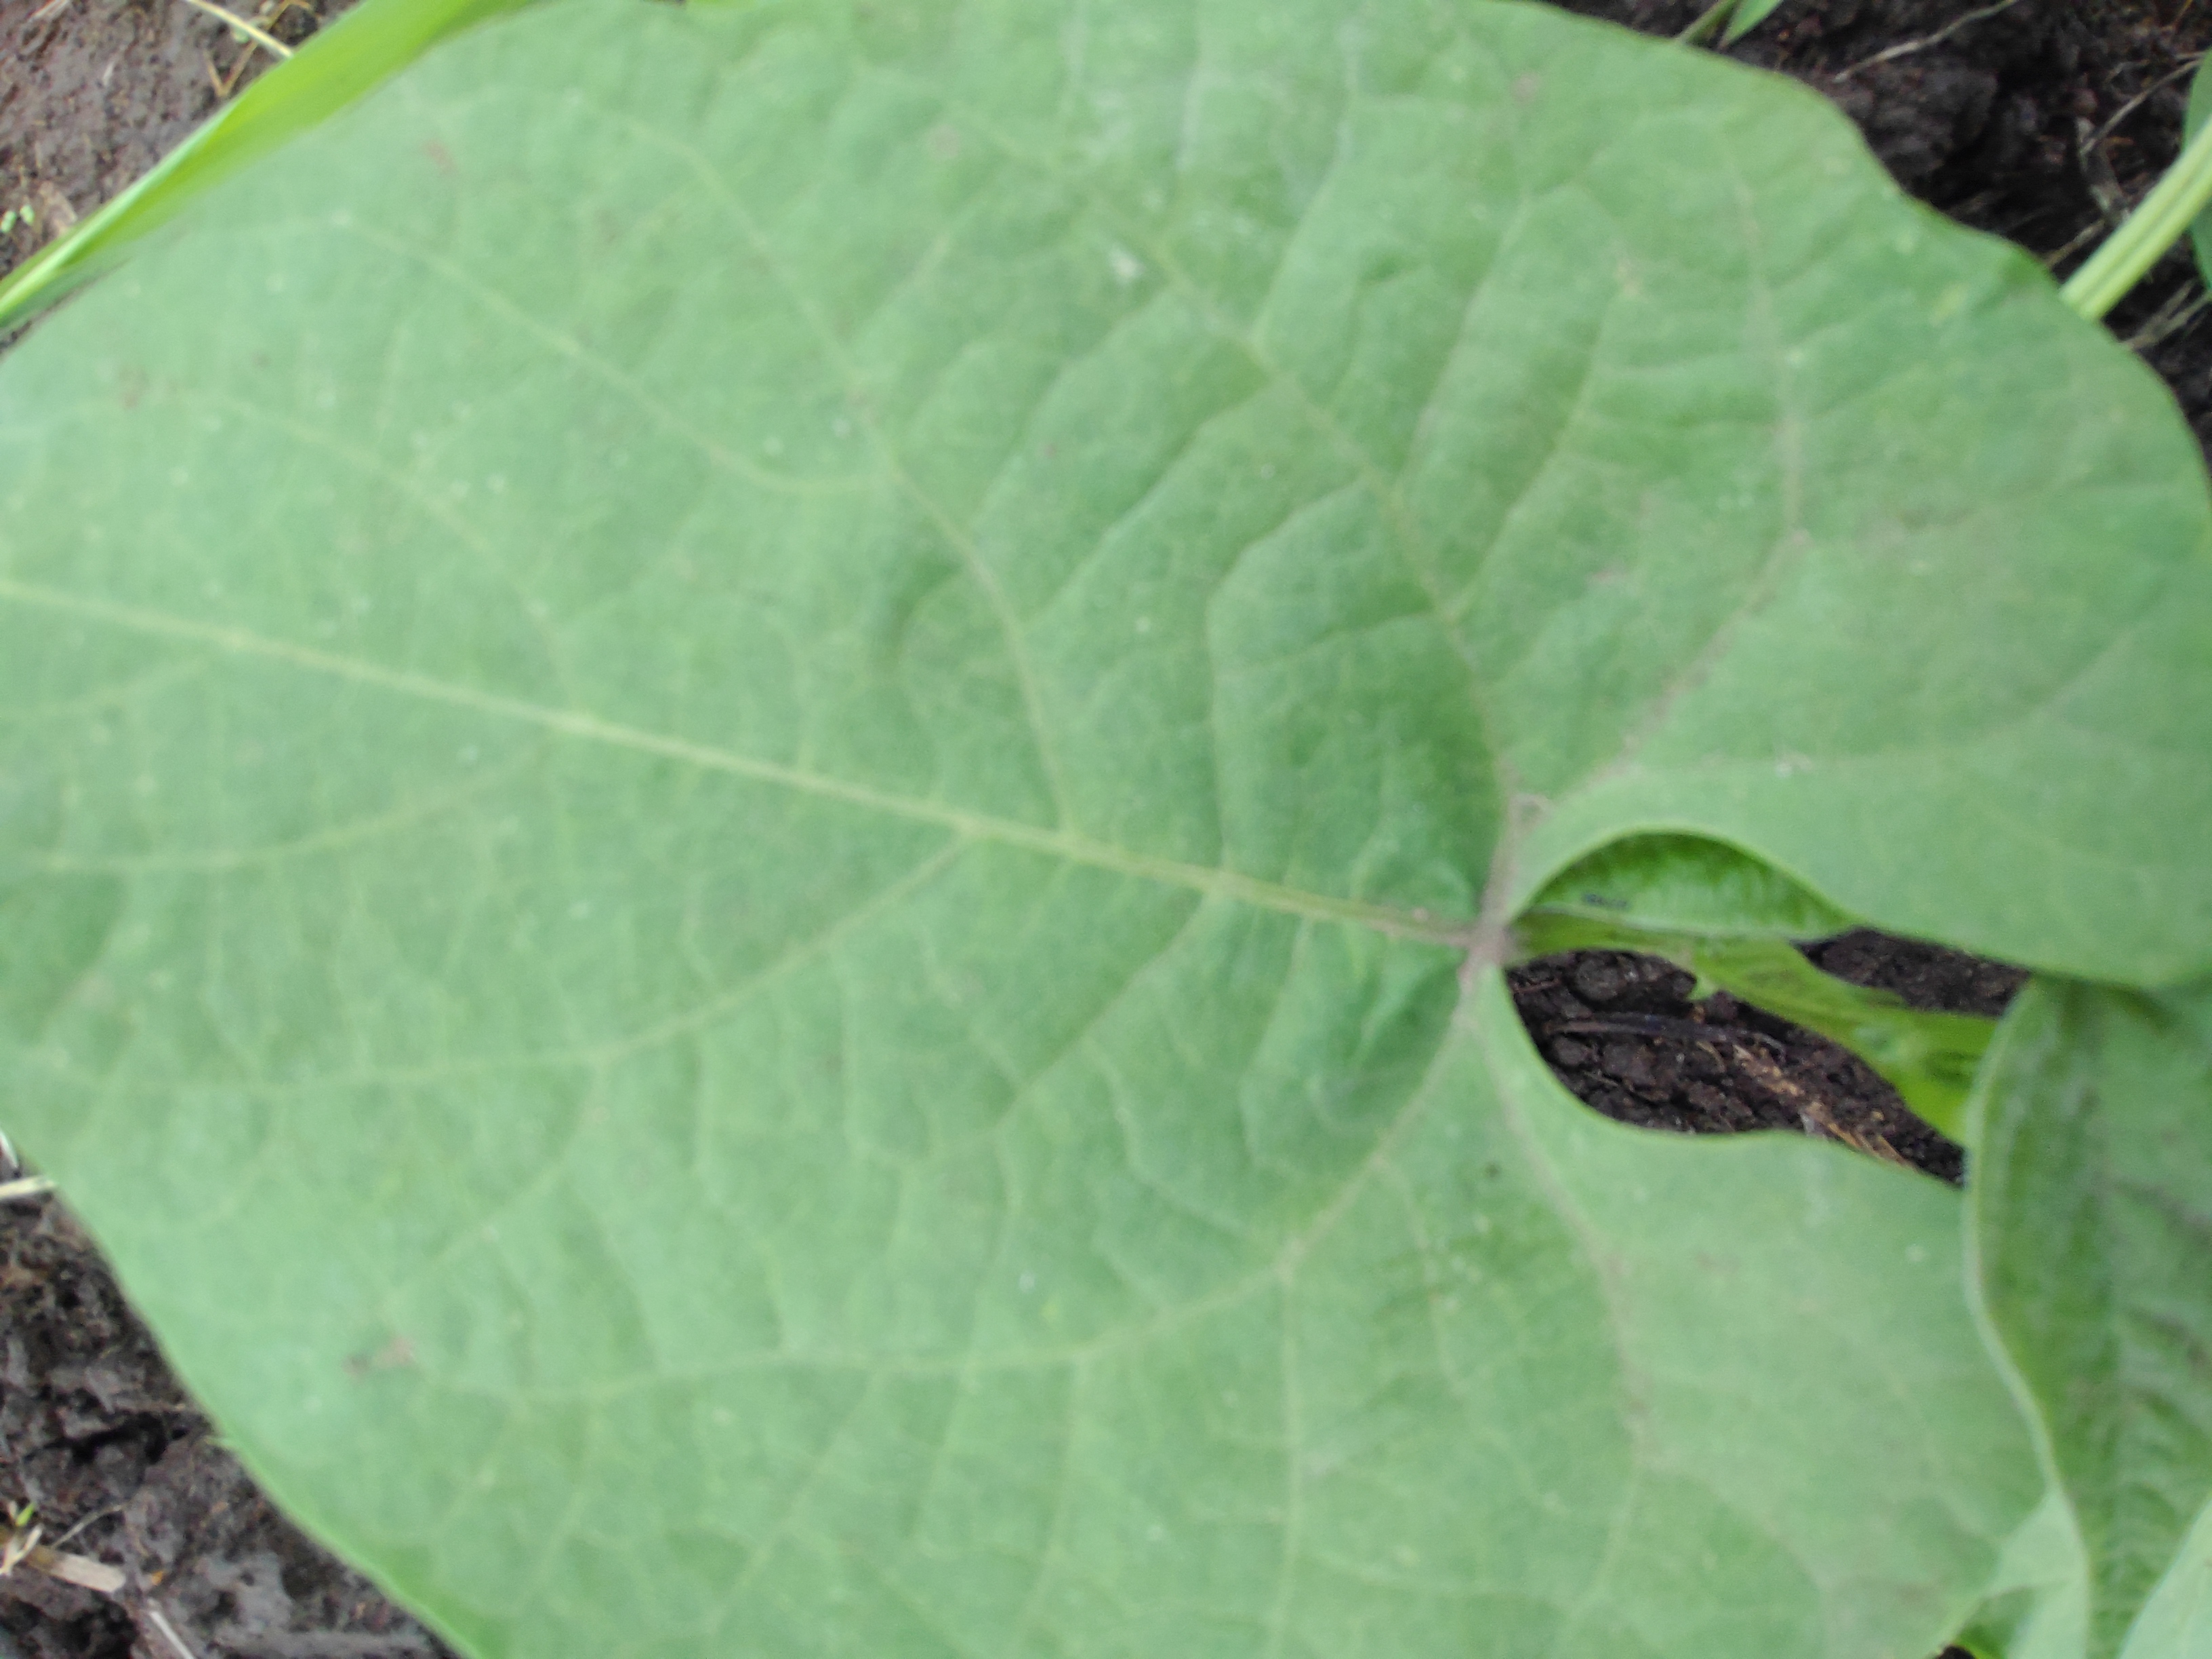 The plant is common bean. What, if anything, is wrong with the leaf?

healthy
